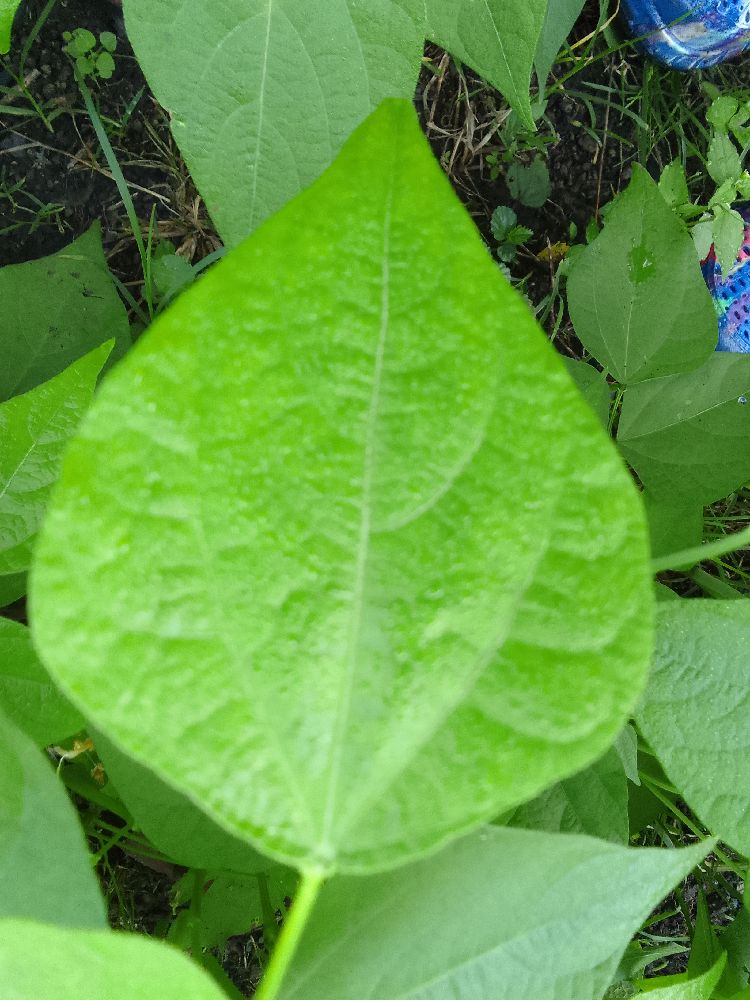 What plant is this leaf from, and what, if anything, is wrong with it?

common bean, healthy
